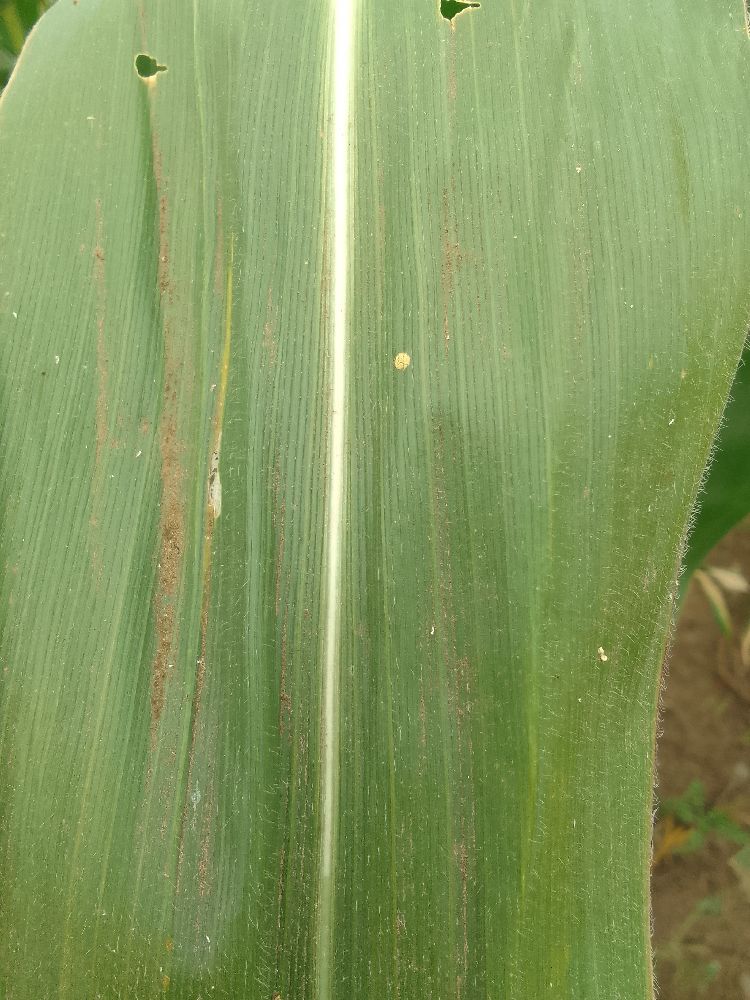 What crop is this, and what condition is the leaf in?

maize, healthy
